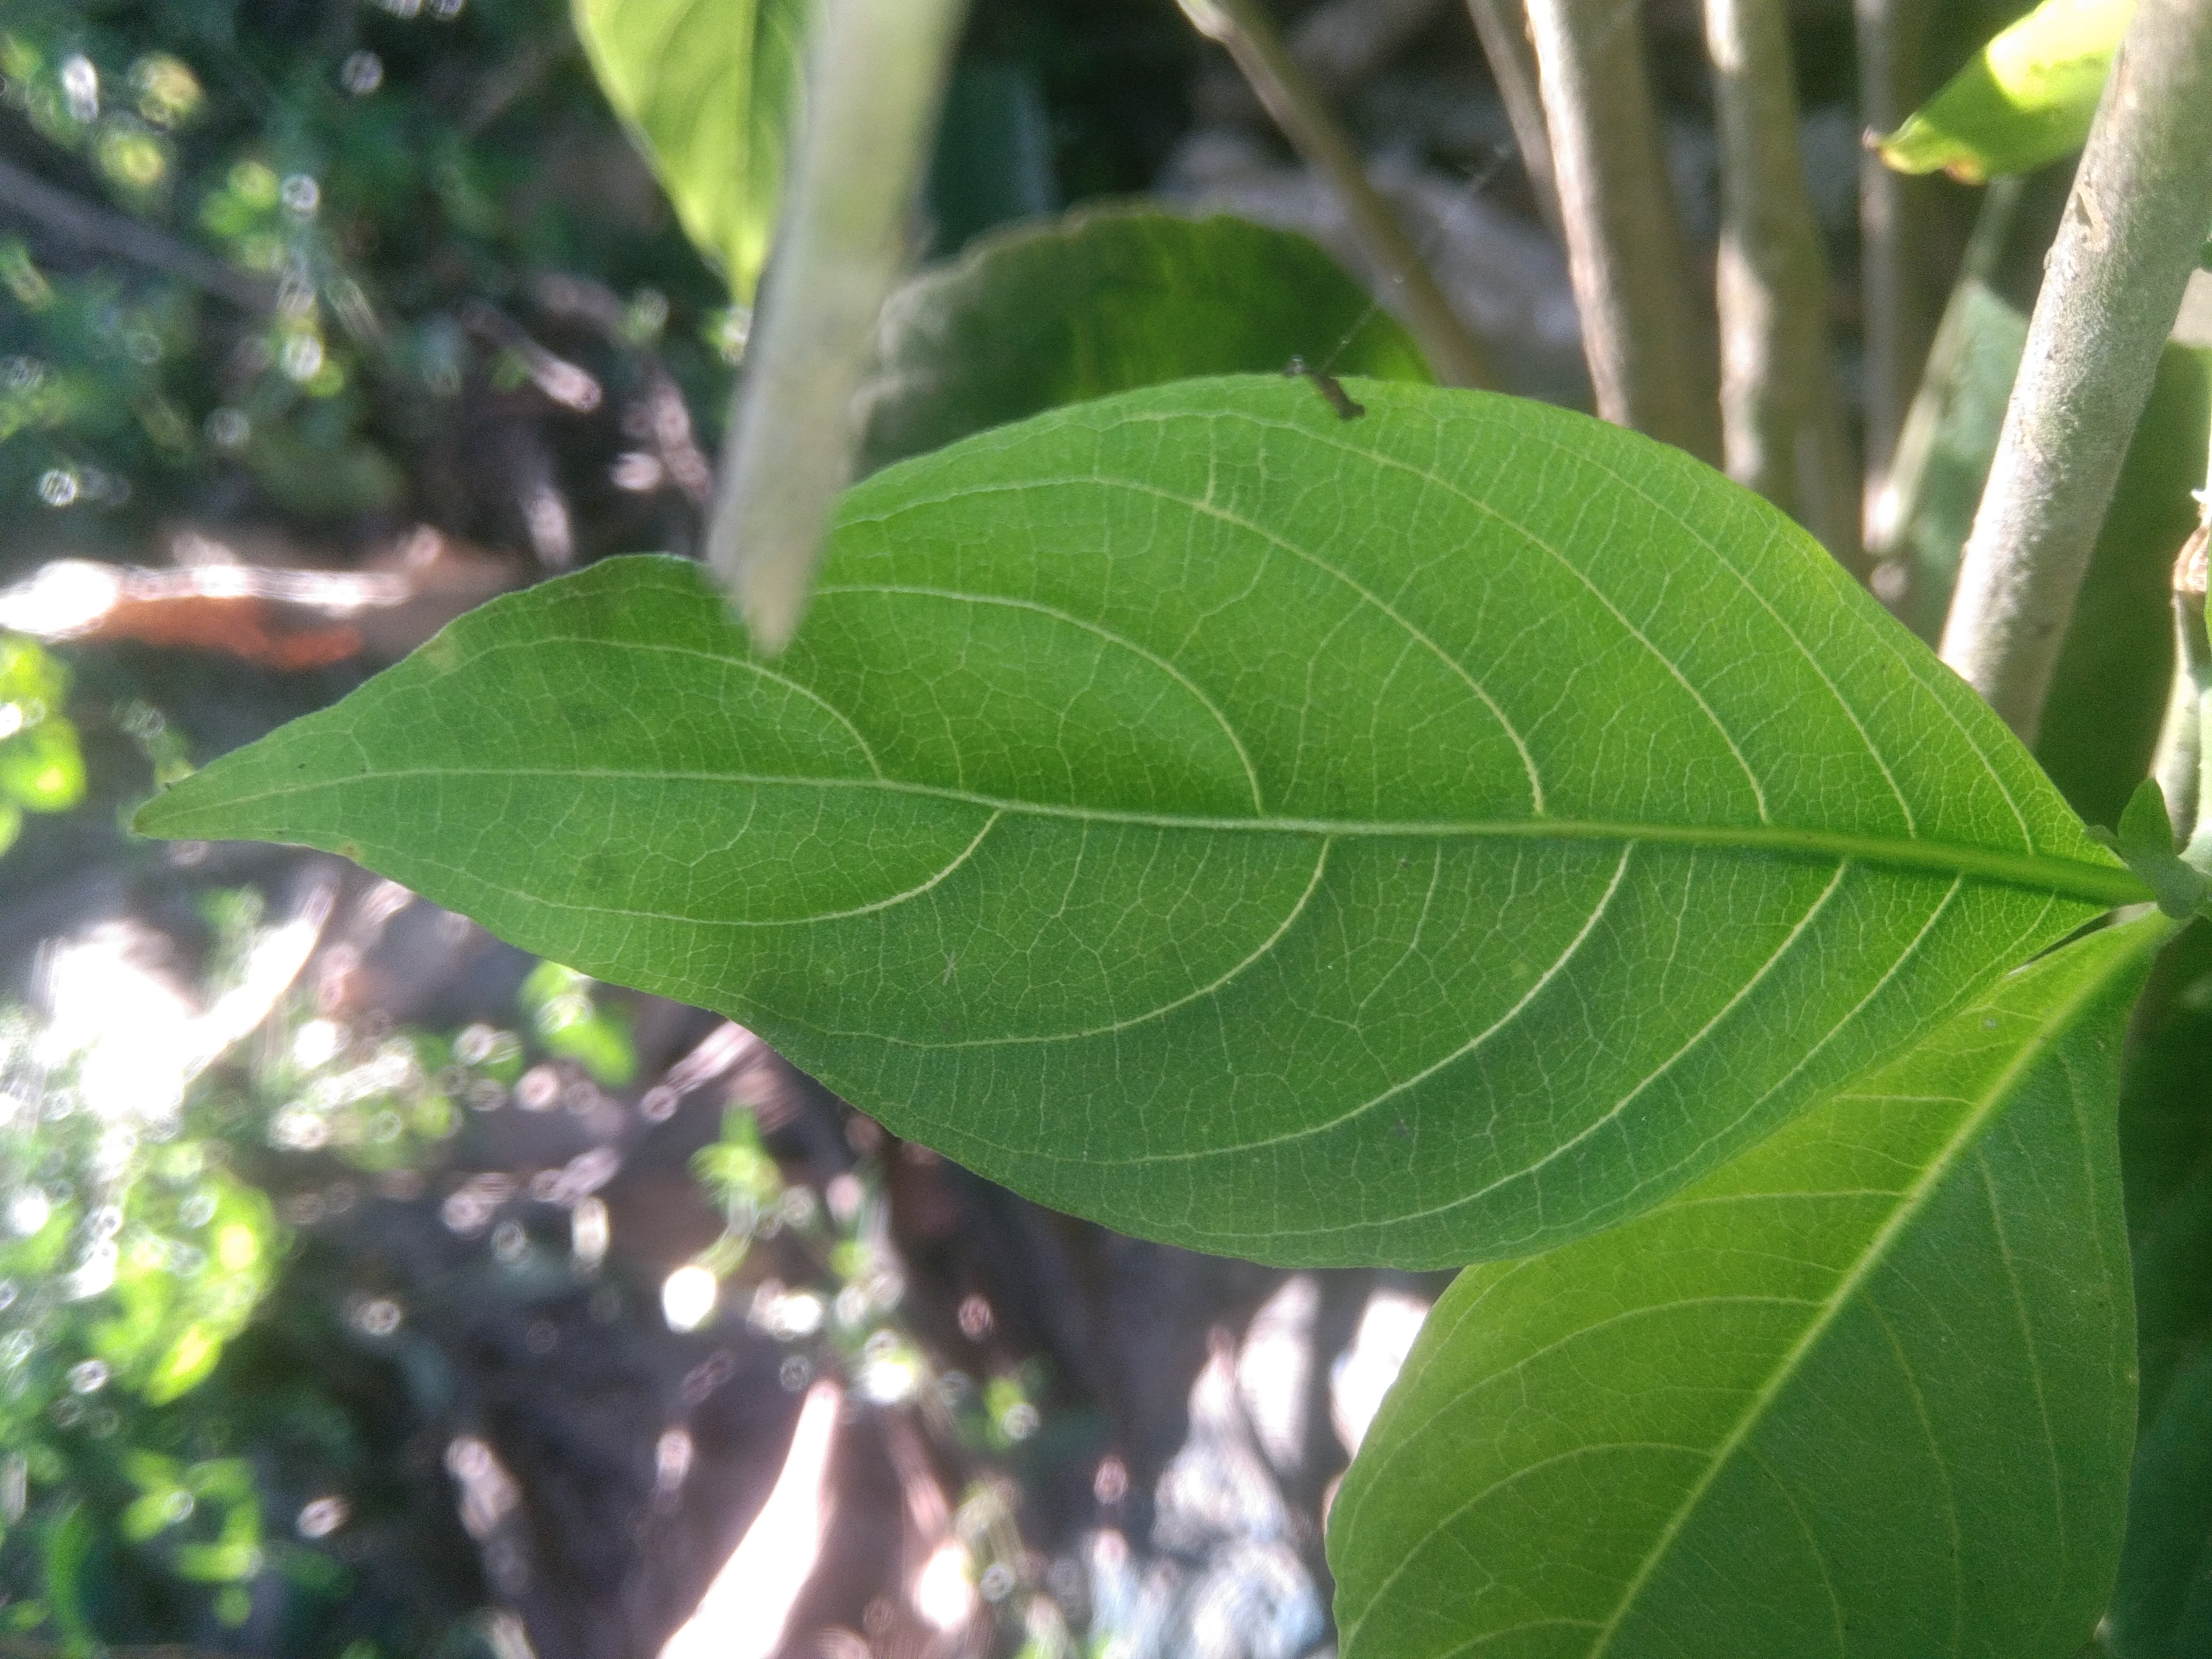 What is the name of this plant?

vasaka
